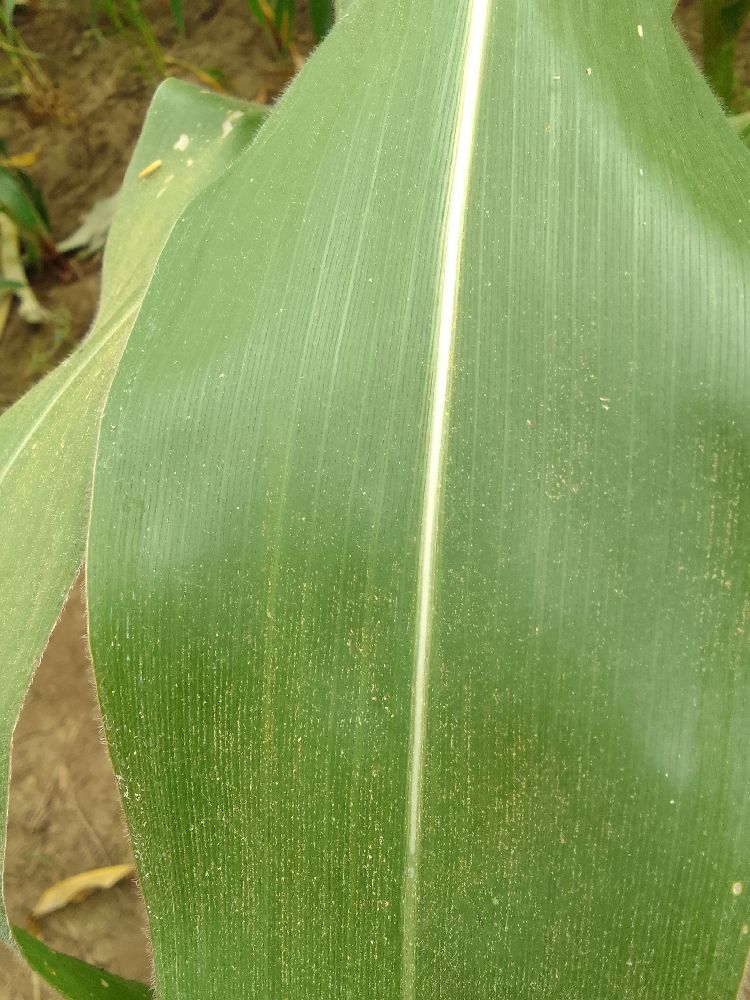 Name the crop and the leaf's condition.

maize, healthy
